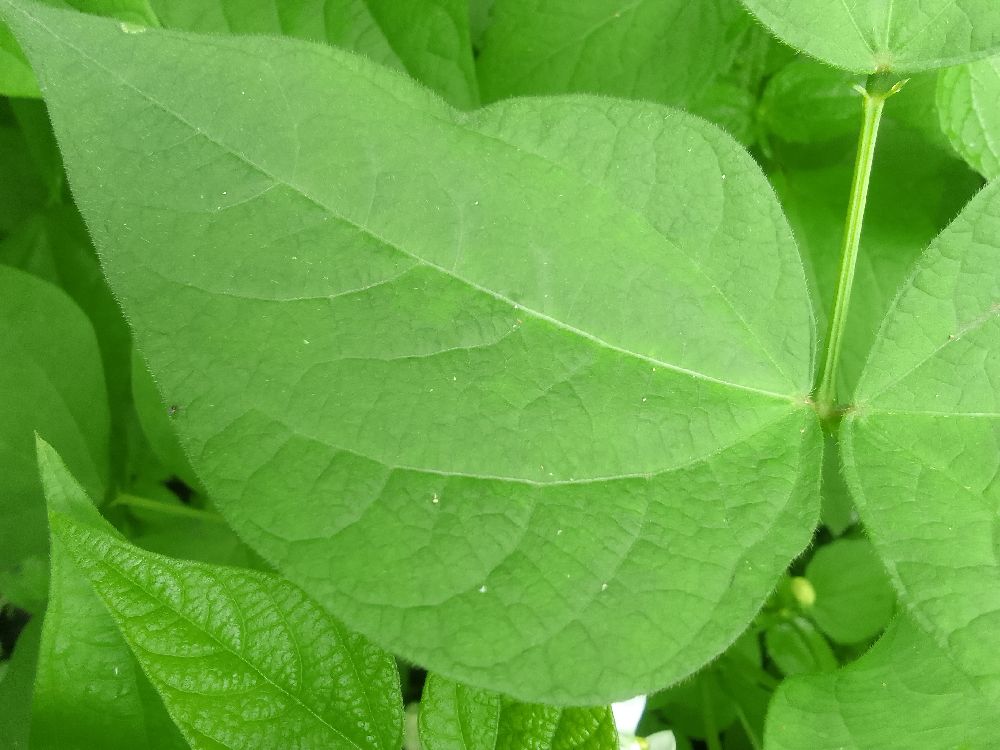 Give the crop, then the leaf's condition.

common bean, healthy
